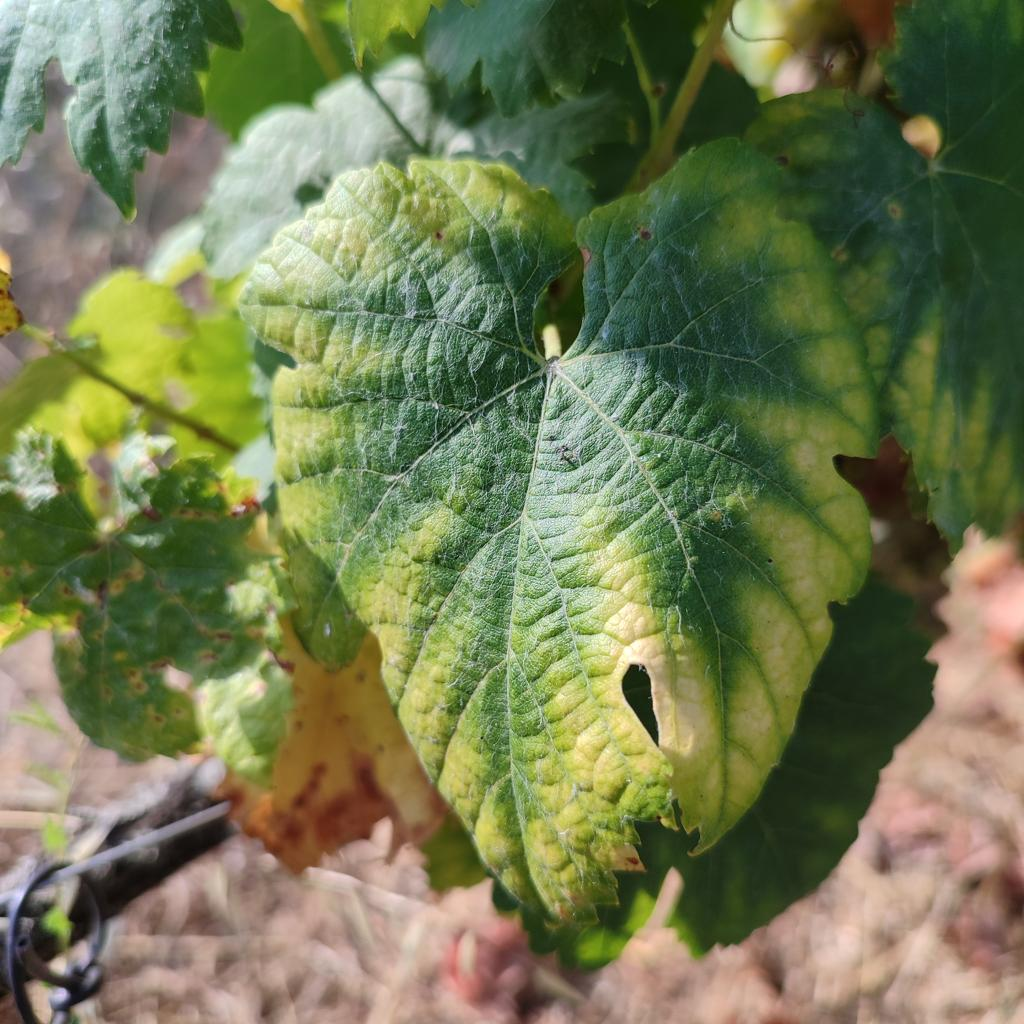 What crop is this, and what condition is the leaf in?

grapevine, esca complex
